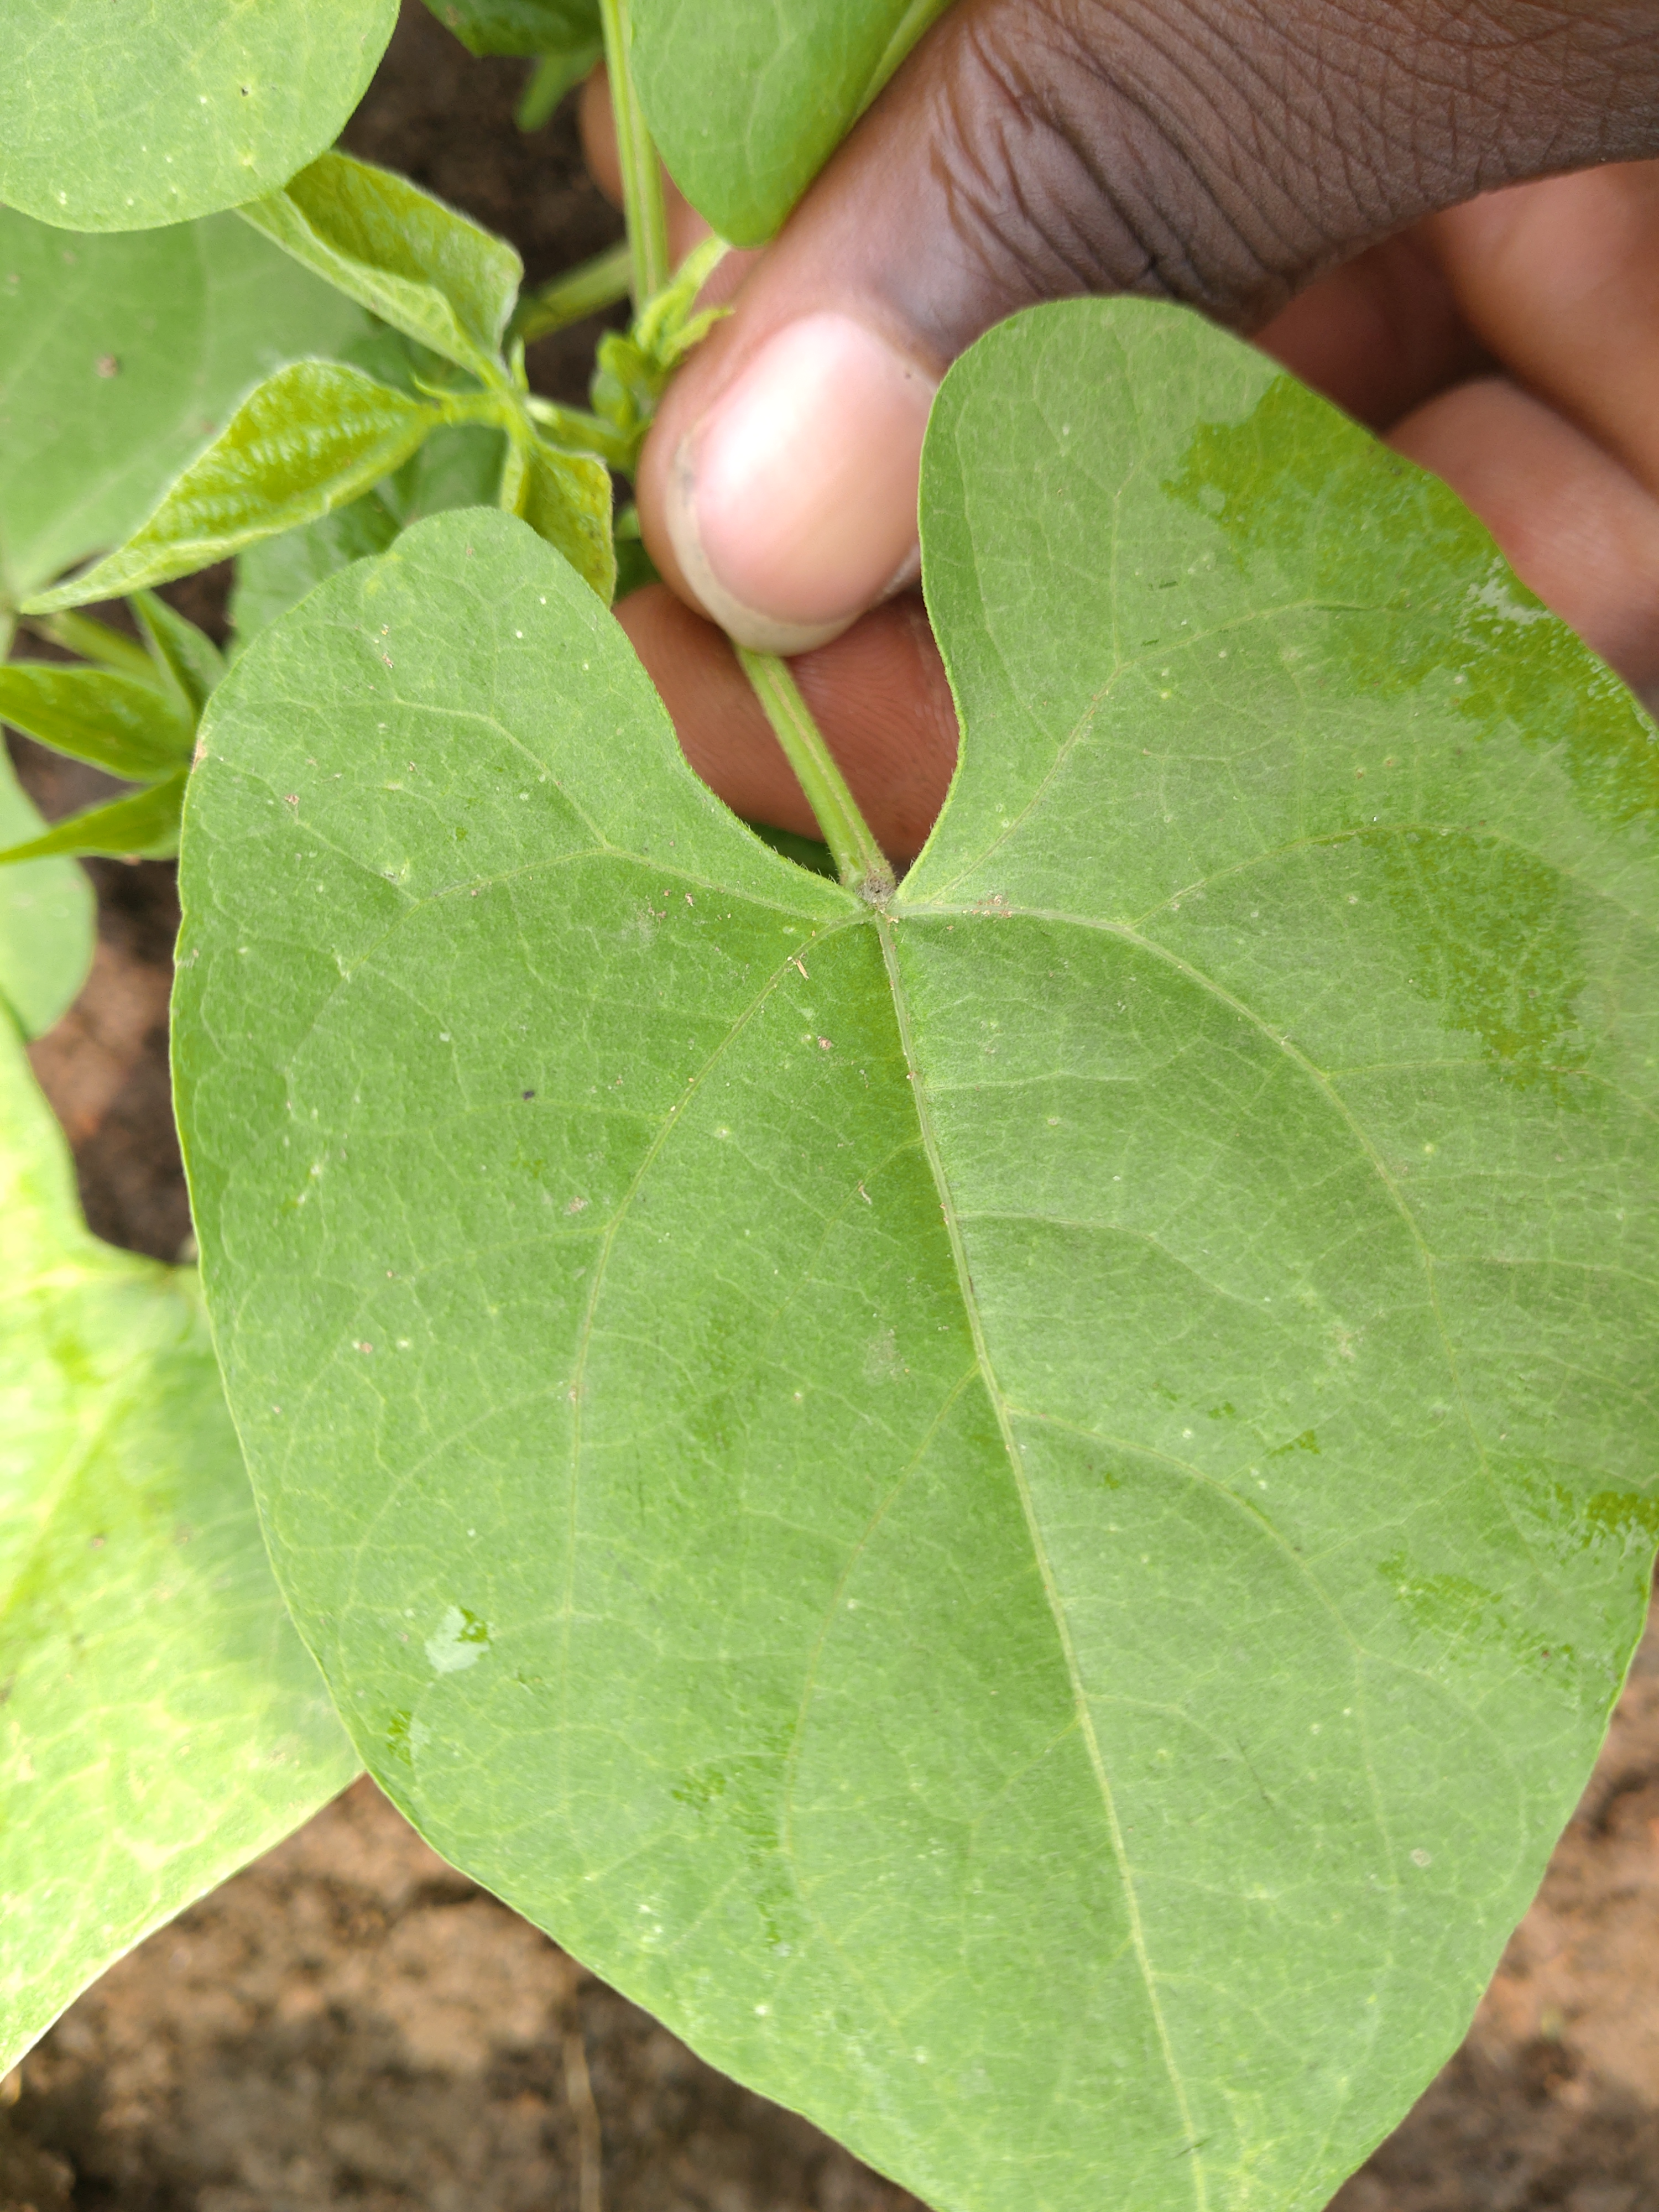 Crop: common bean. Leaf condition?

healthy
